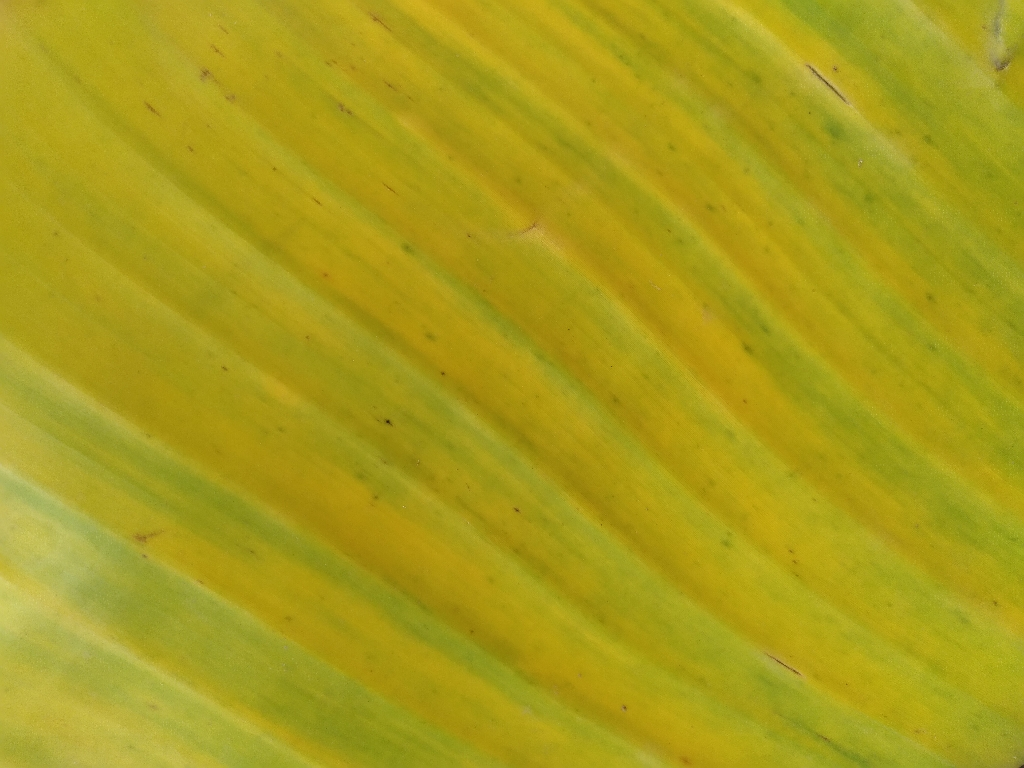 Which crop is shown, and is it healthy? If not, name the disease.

banana, fusarium wilt race 1
